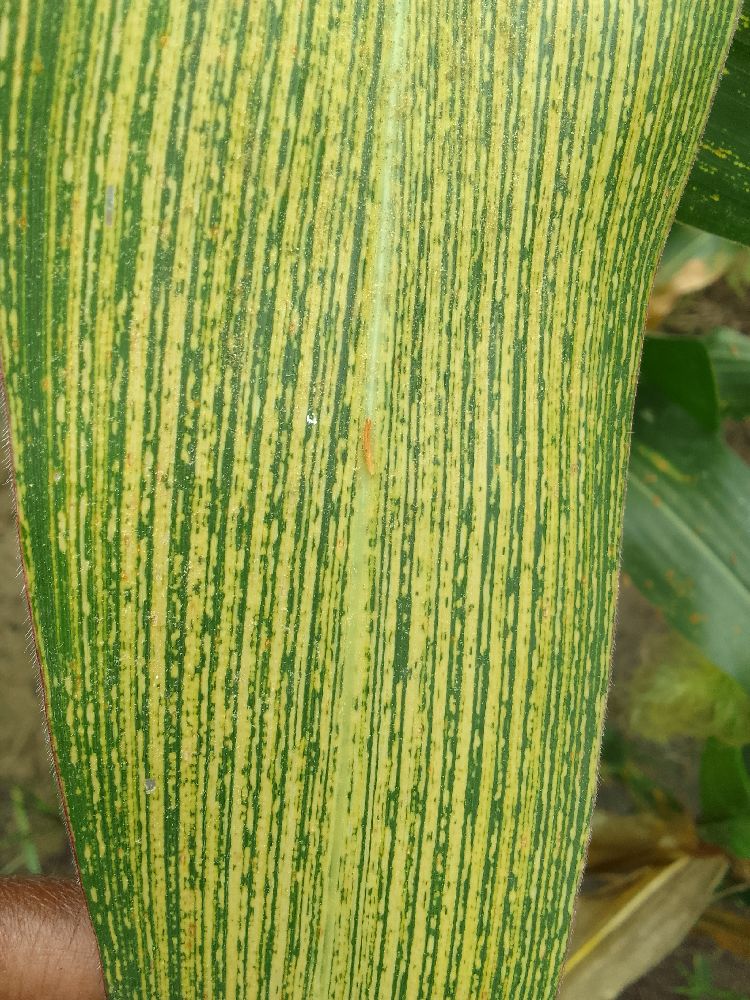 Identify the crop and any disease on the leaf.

maize, maize streak virus
